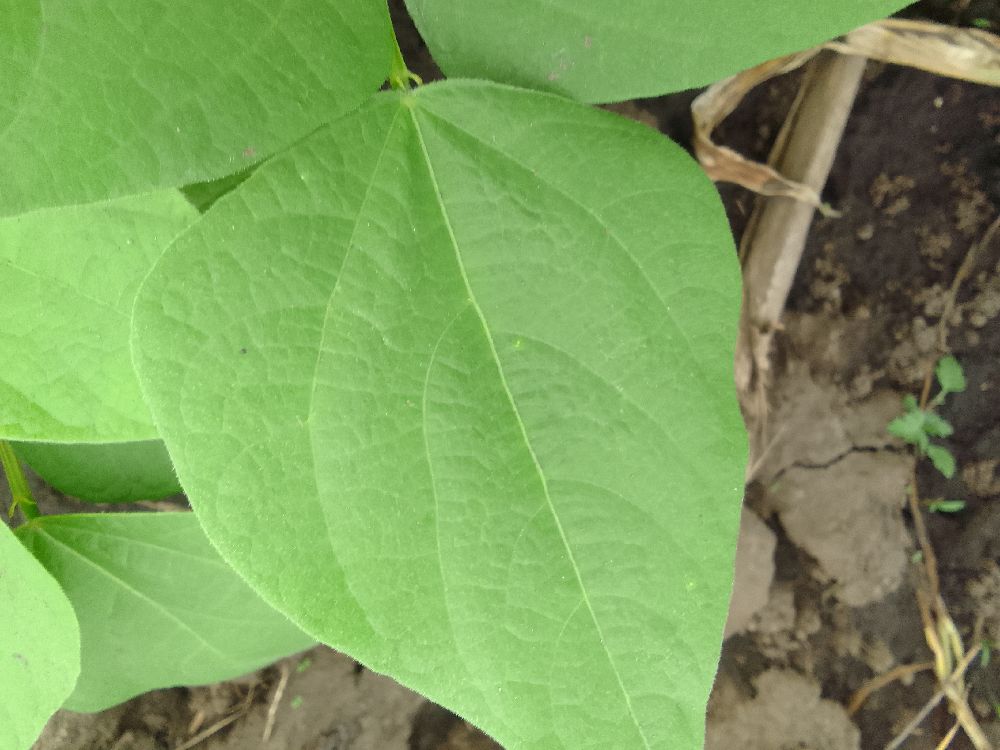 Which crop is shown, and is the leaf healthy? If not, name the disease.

common bean, healthy
